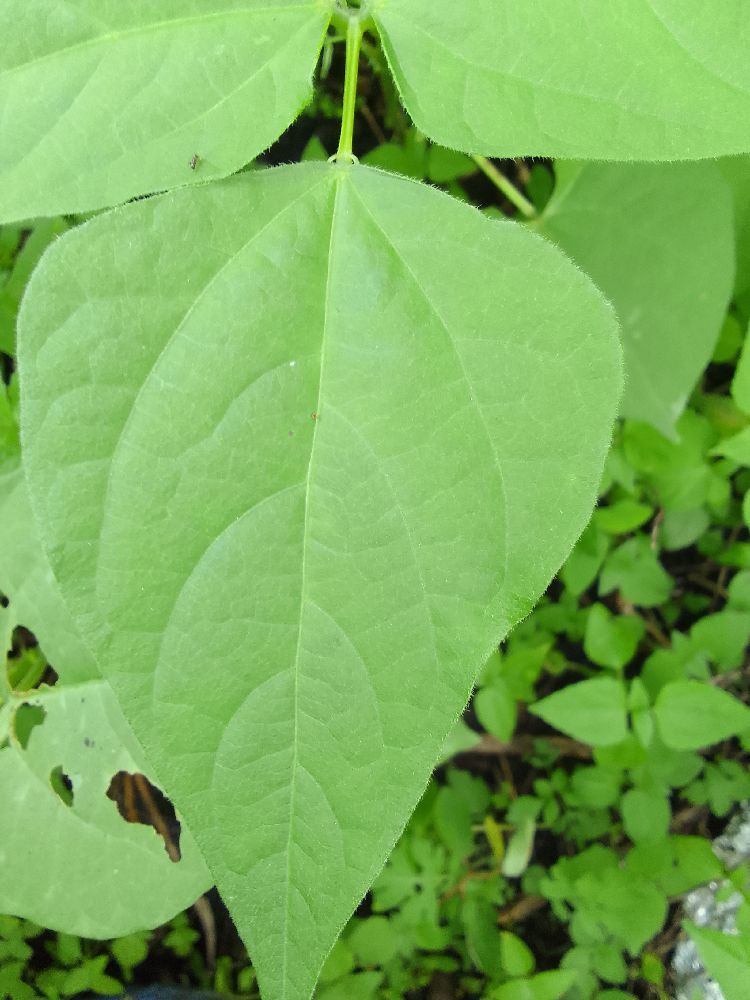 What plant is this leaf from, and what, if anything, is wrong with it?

common bean, healthy
